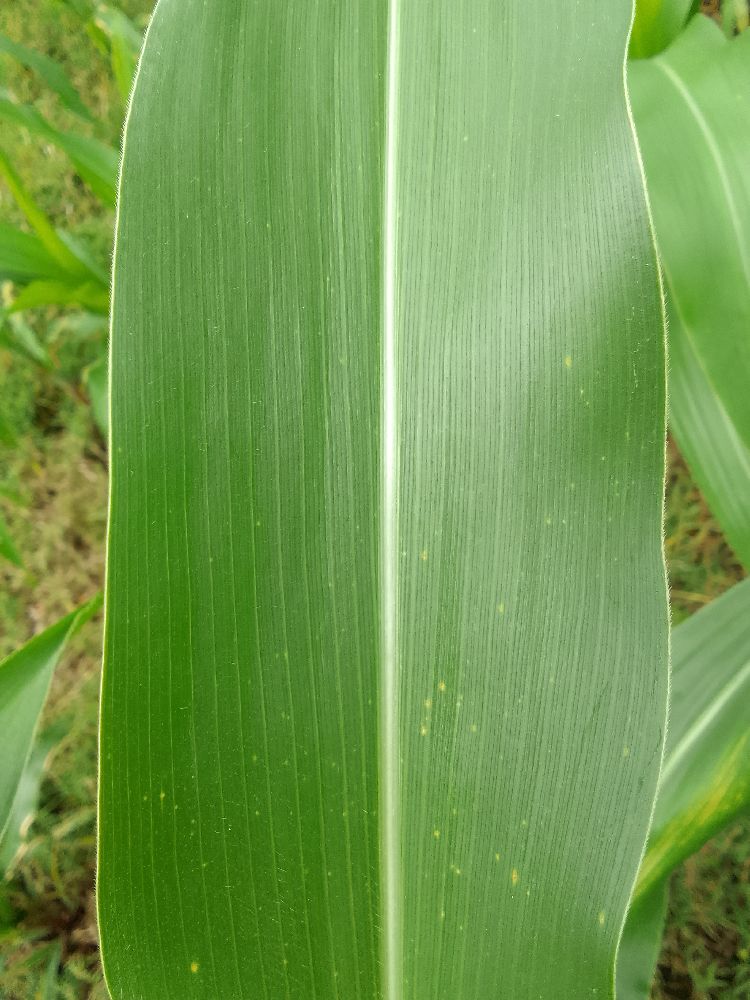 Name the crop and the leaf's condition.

maize, healthy
